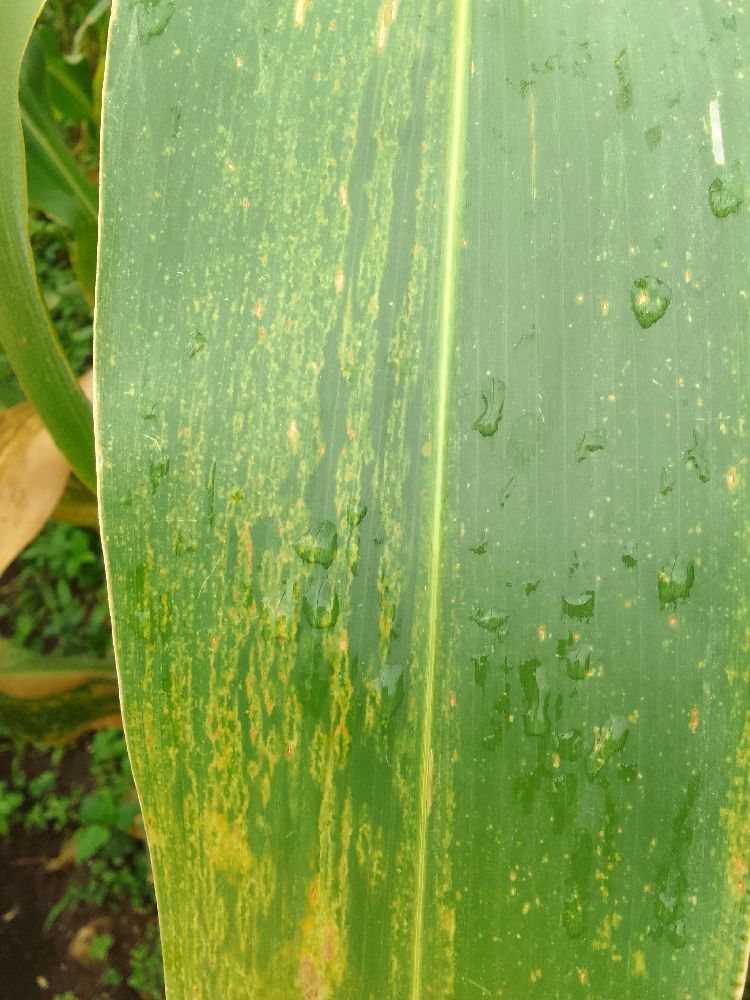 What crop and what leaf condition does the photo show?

maize, maize lethal necrosis
